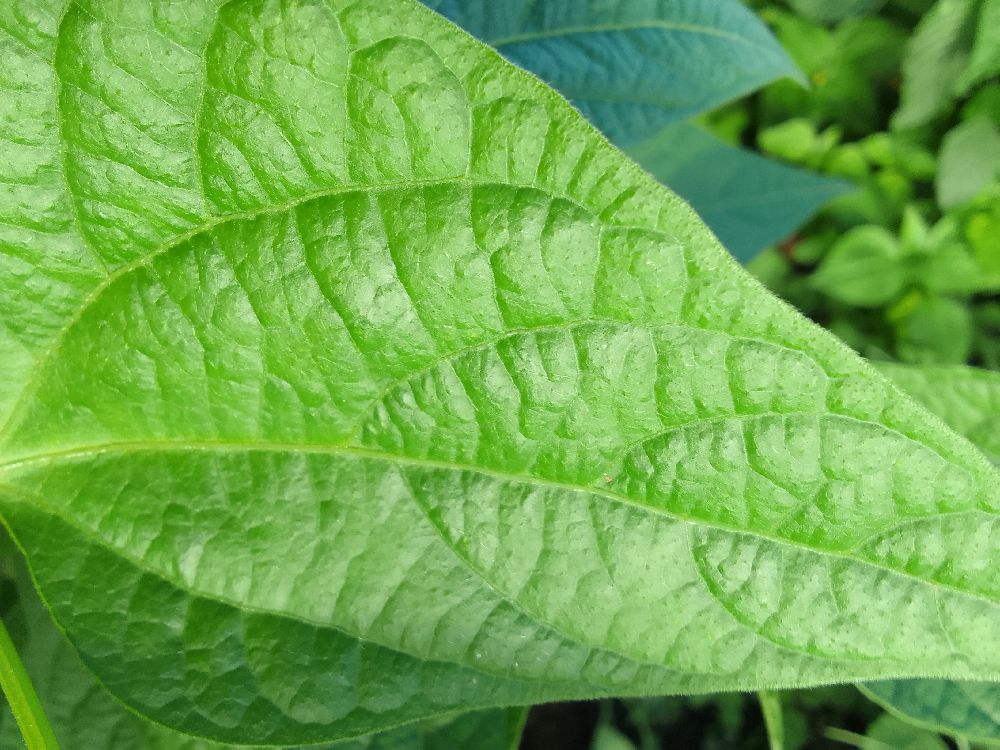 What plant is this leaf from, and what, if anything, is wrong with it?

common bean, healthy
